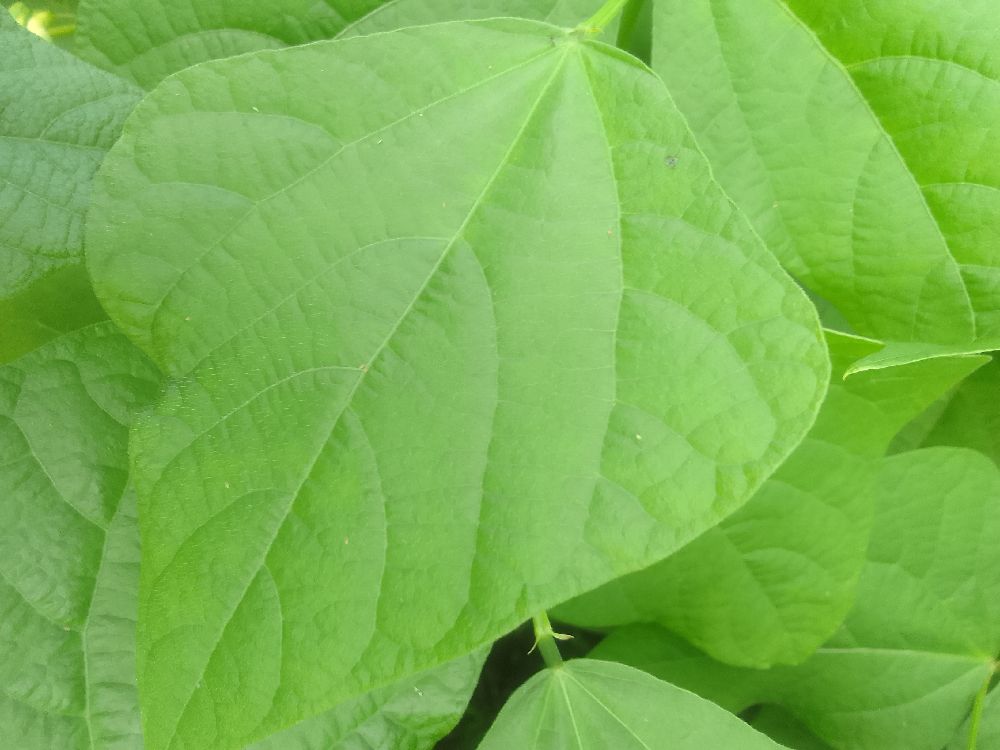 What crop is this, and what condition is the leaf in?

common bean, healthy
